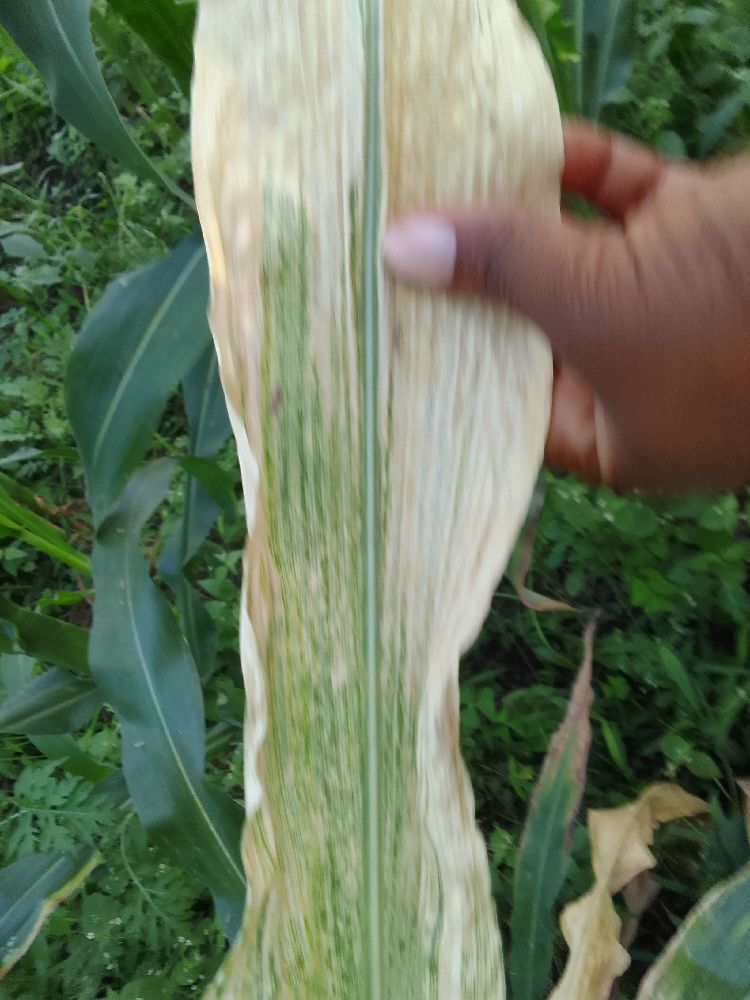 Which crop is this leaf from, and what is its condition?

maize, maize lethal necrosis
